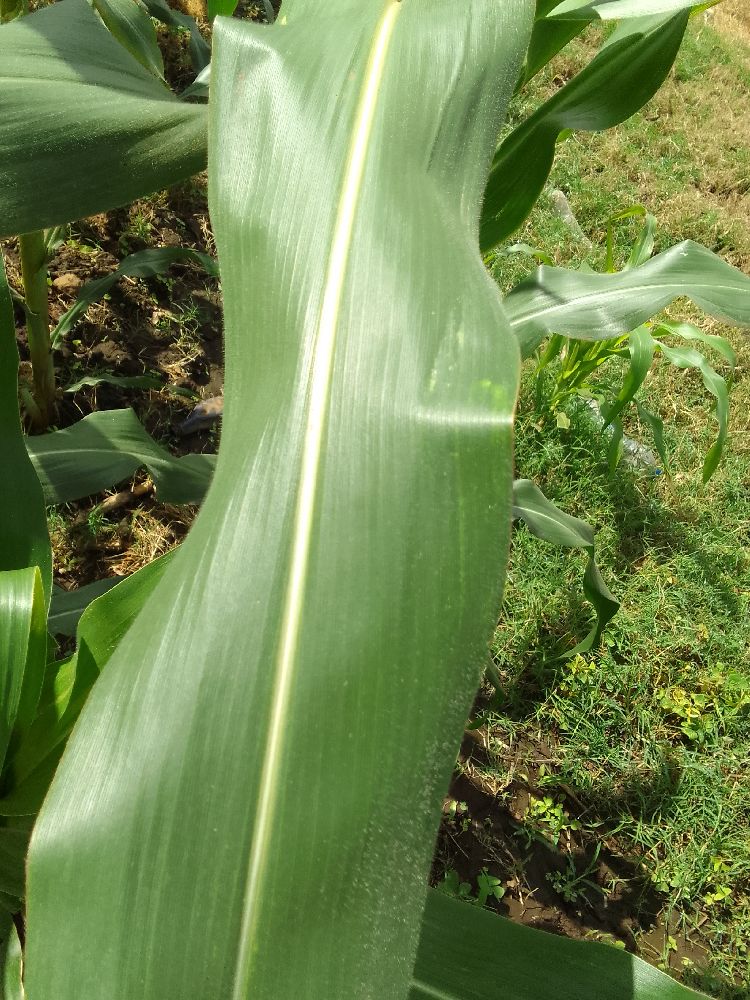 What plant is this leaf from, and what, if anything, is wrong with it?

maize, healthy
